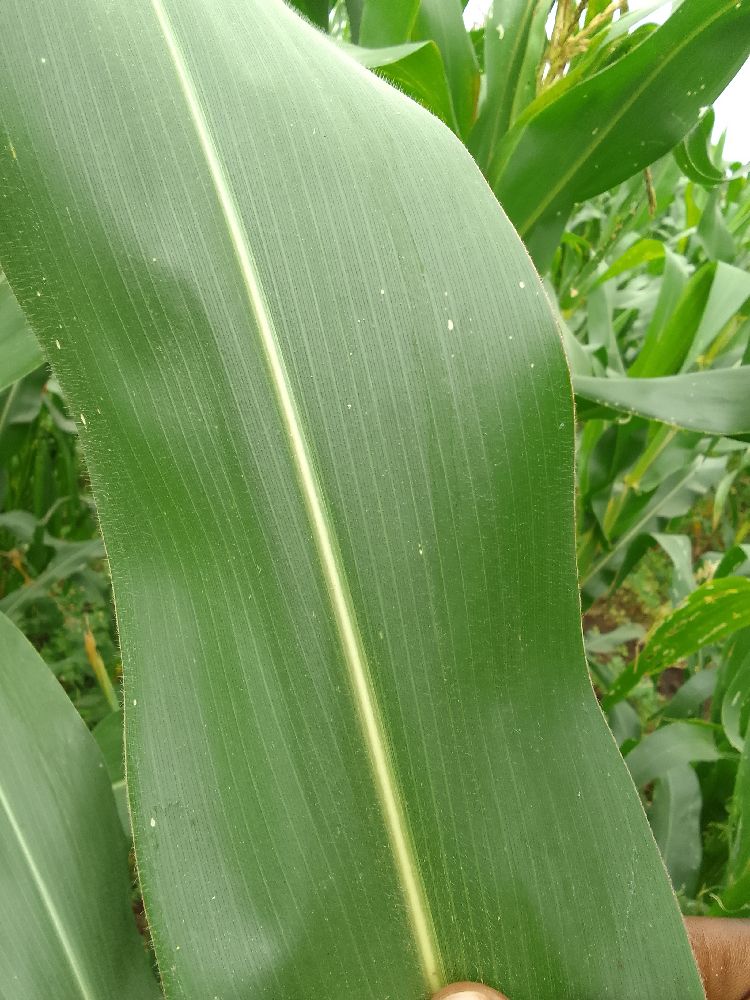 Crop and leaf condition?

maize, healthy
